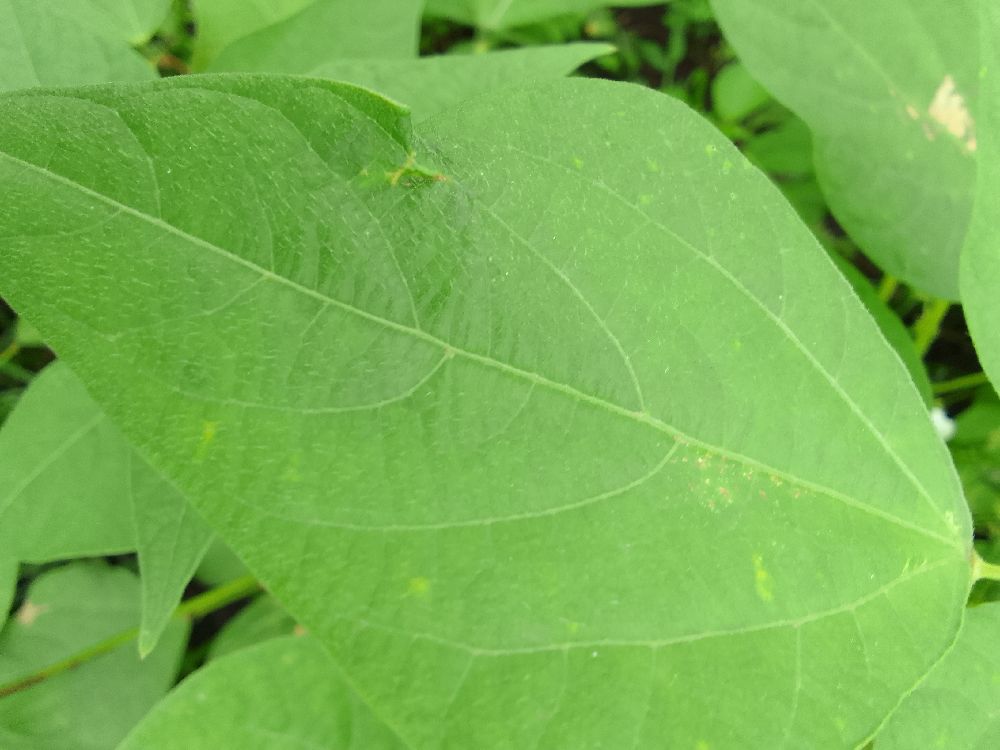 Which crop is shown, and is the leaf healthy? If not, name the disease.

common bean, healthy
